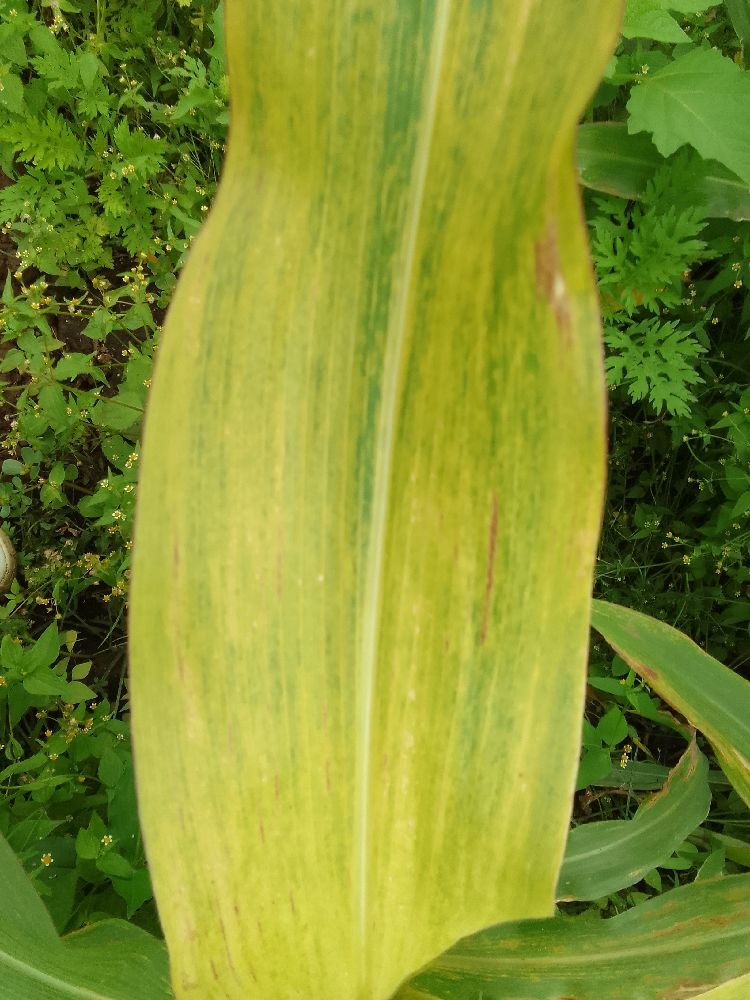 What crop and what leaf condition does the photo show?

maize, maize lethal necrosis
